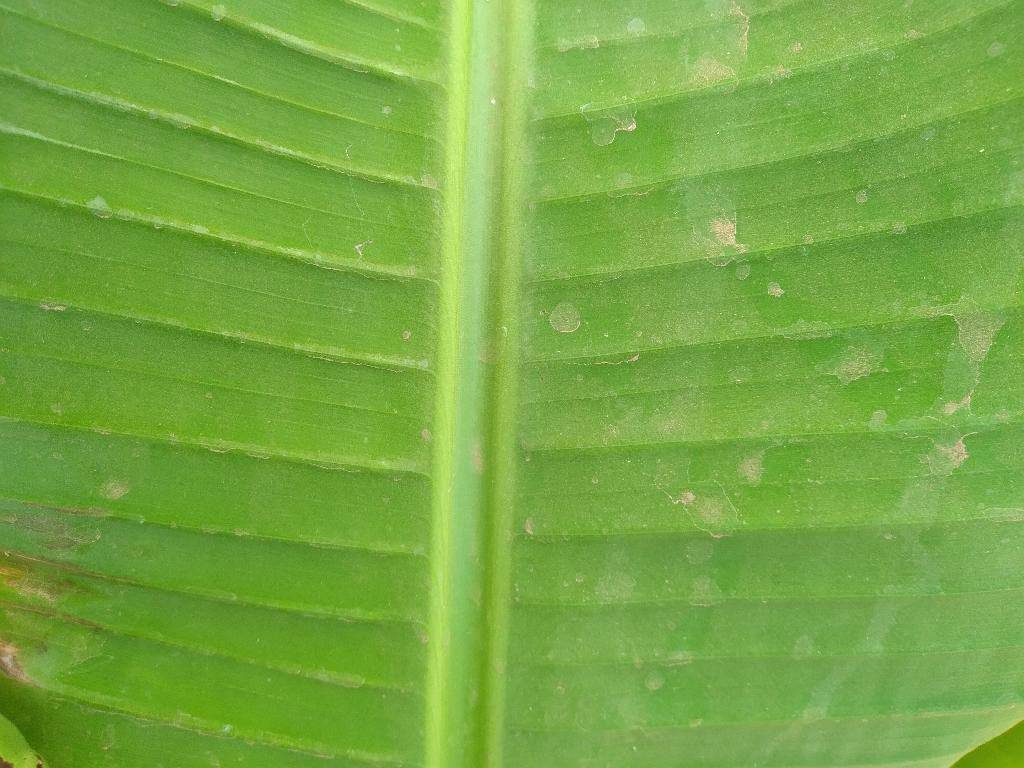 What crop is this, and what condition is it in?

banana, healthy
